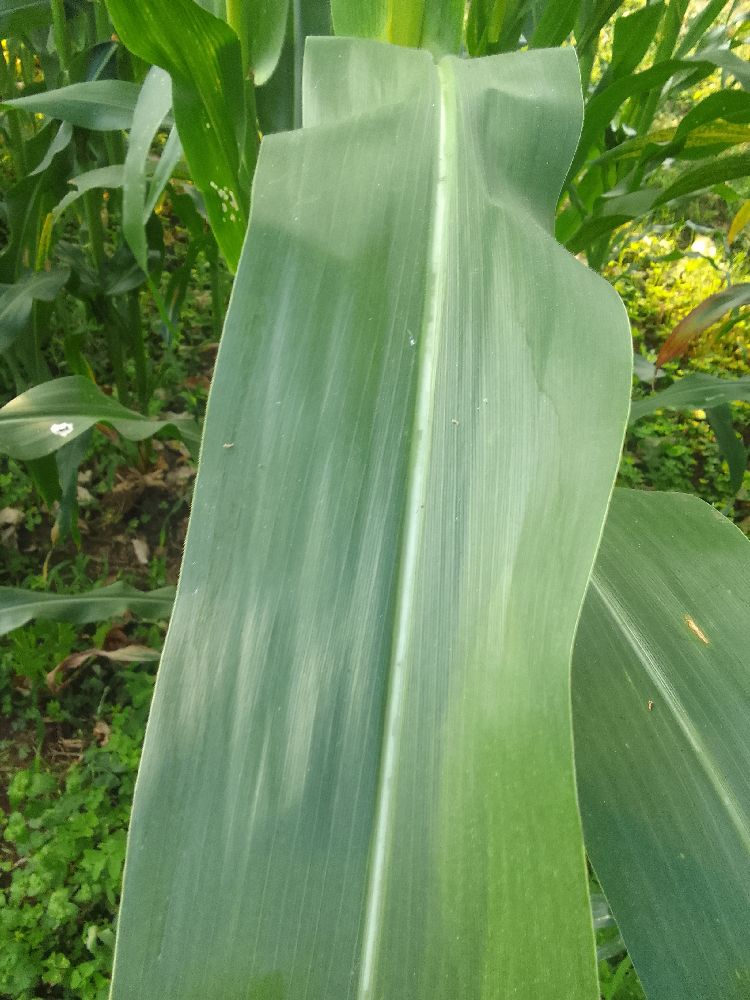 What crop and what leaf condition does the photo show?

maize, healthy
